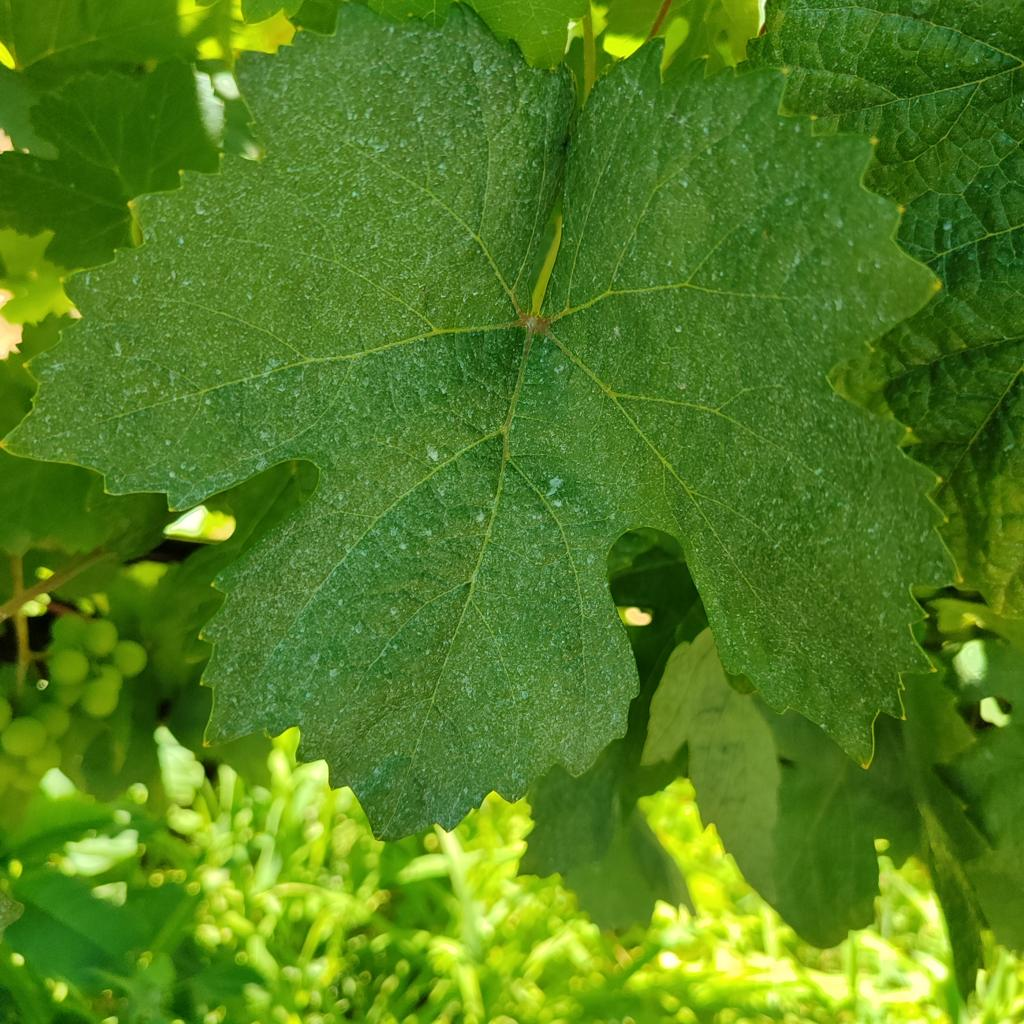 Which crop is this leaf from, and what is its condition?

grapevine, healthy
